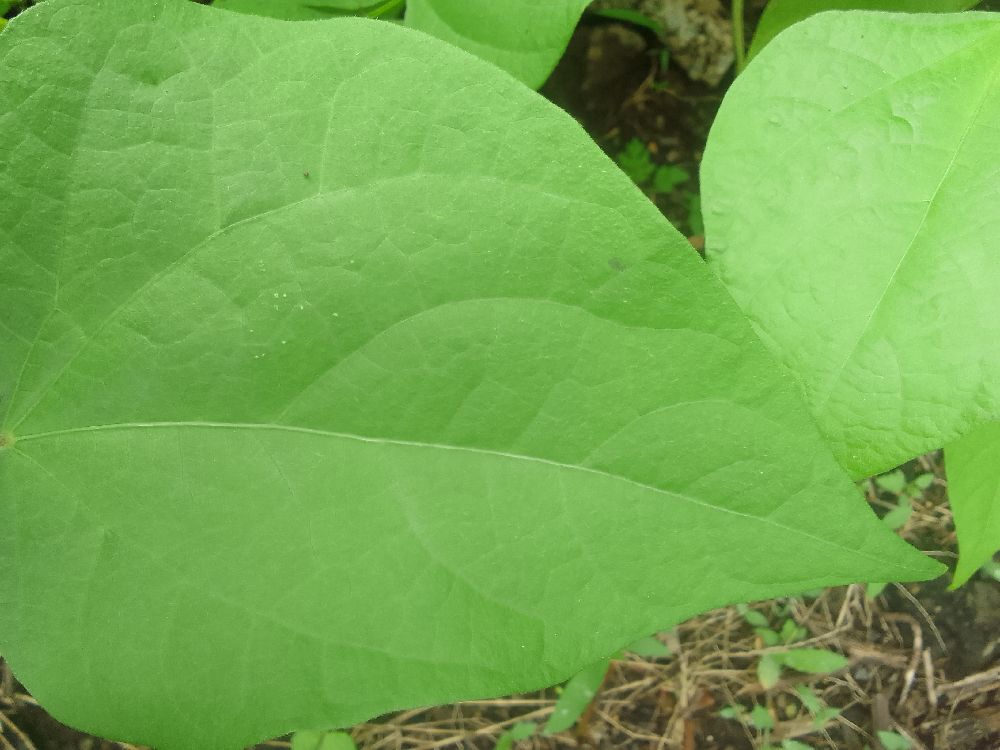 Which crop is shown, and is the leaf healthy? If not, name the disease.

common bean, healthy
